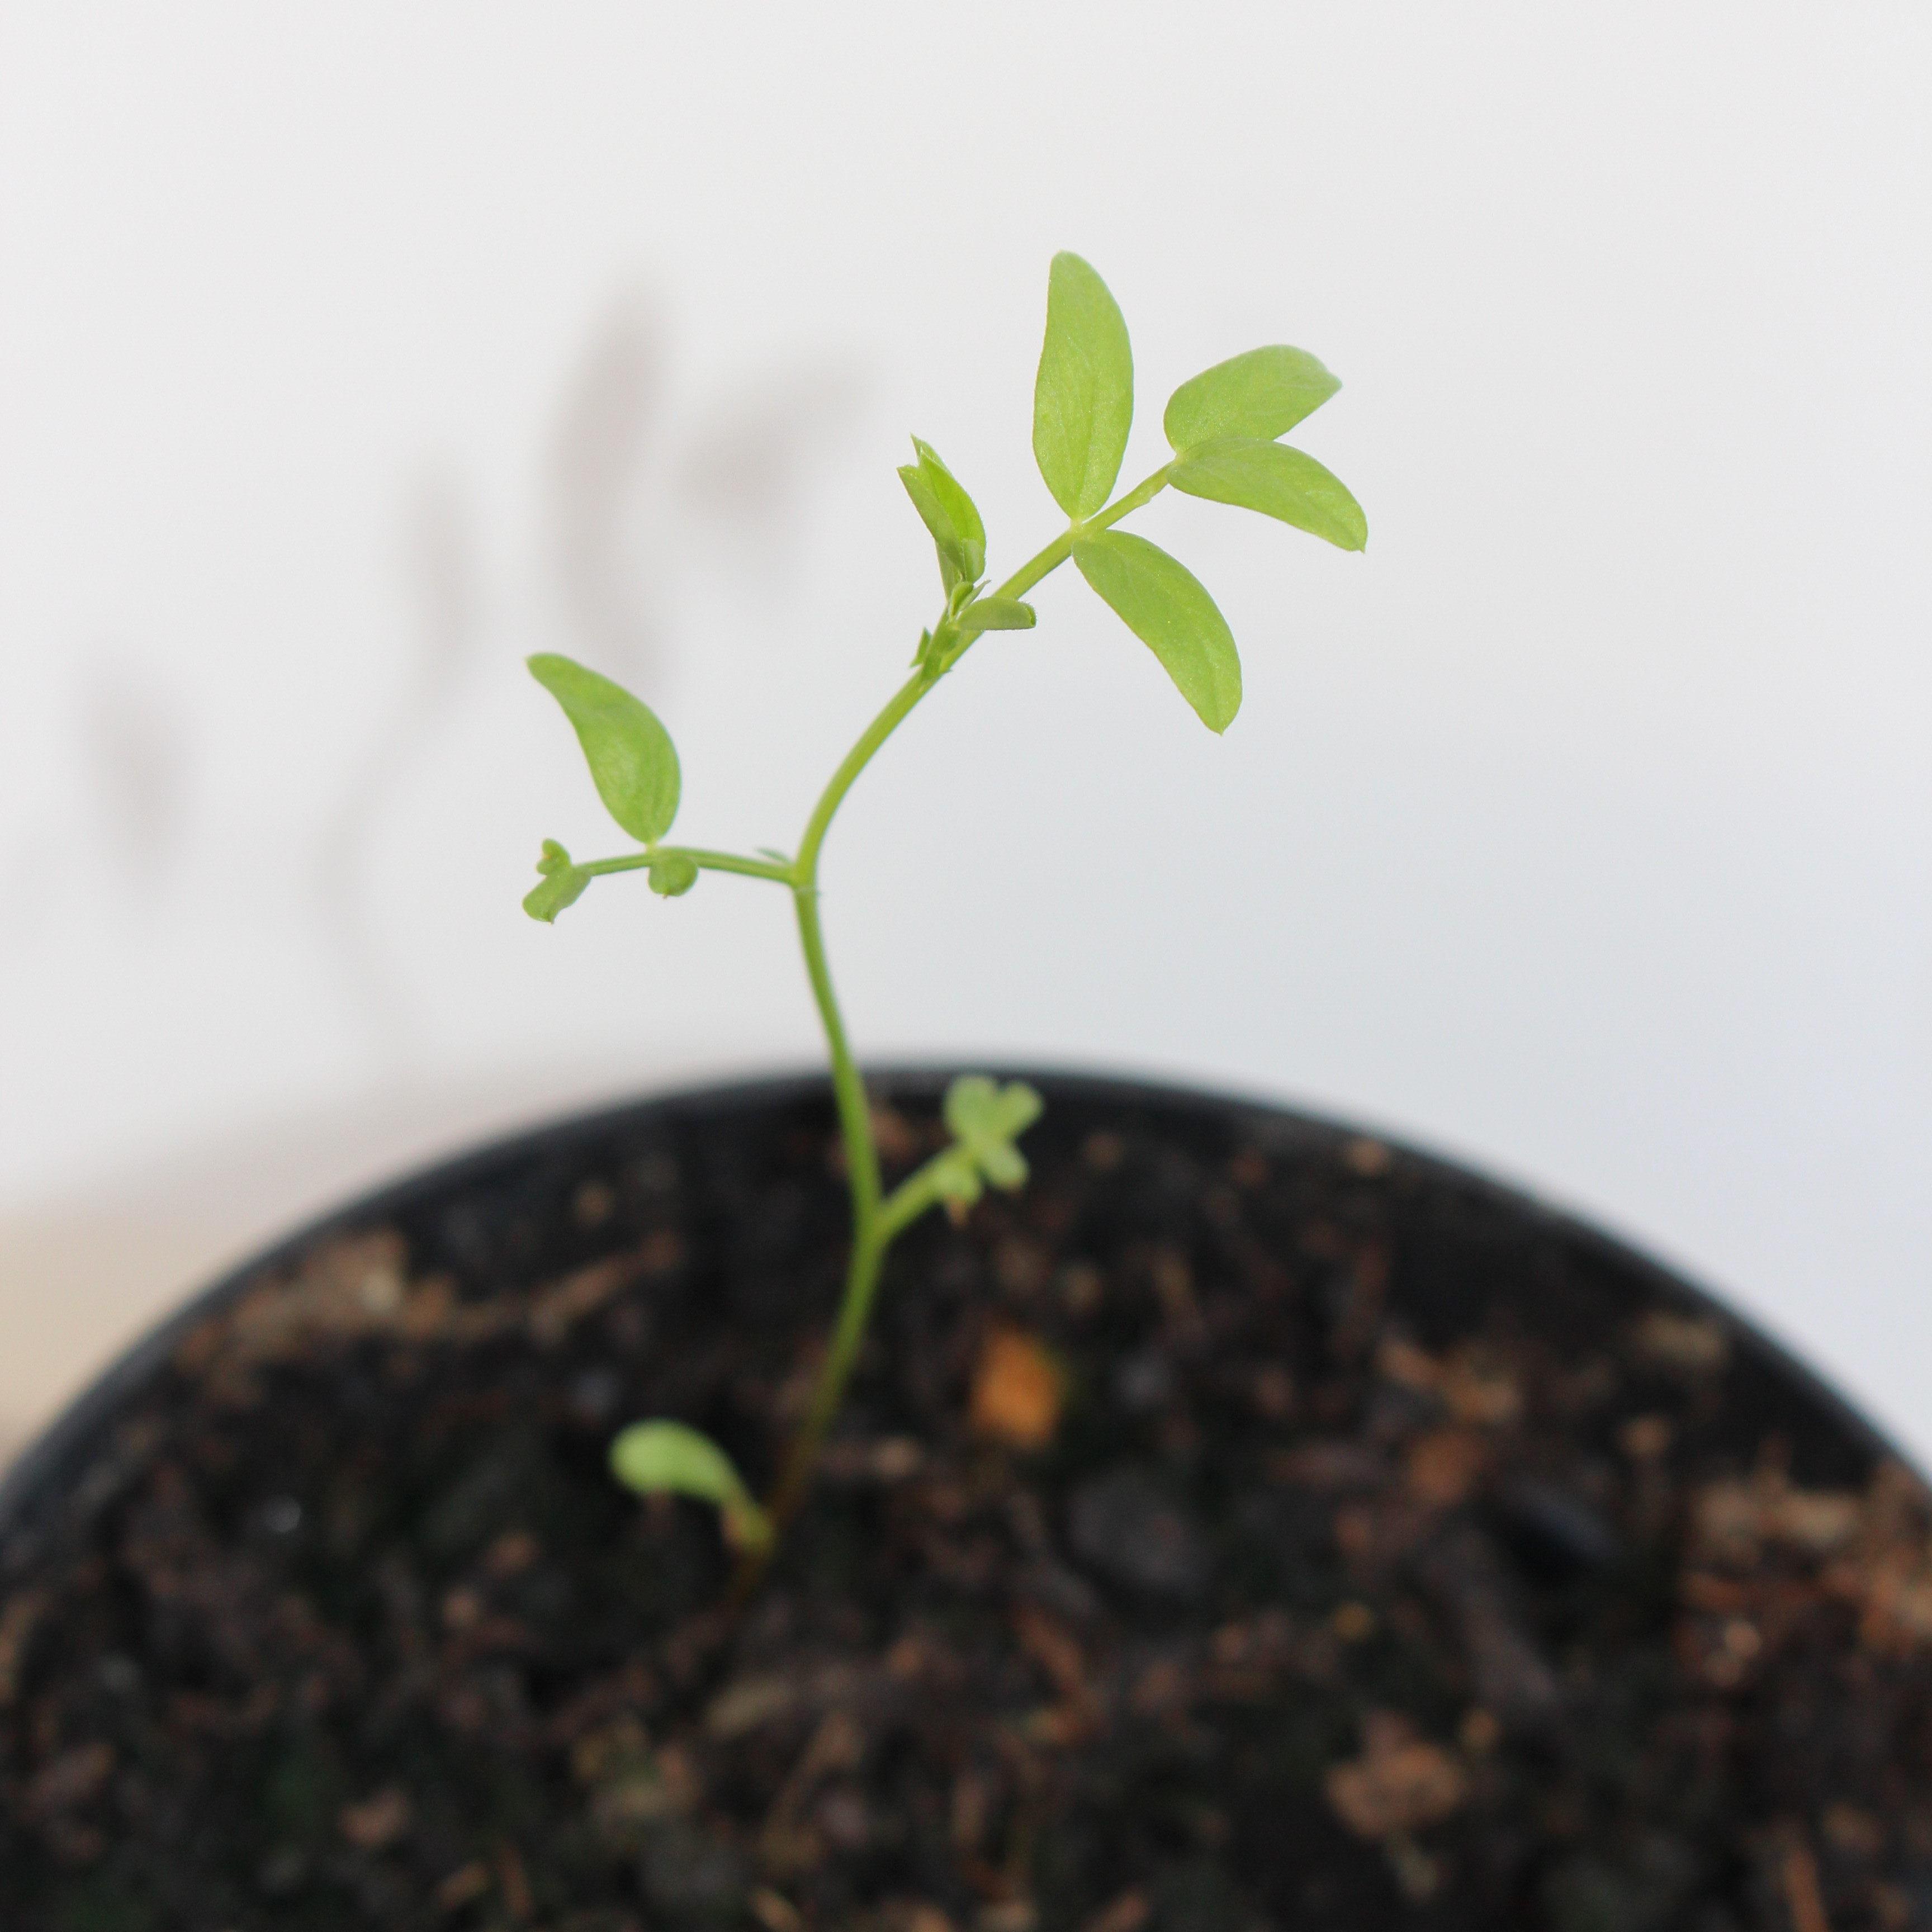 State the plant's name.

Vicia sativa
